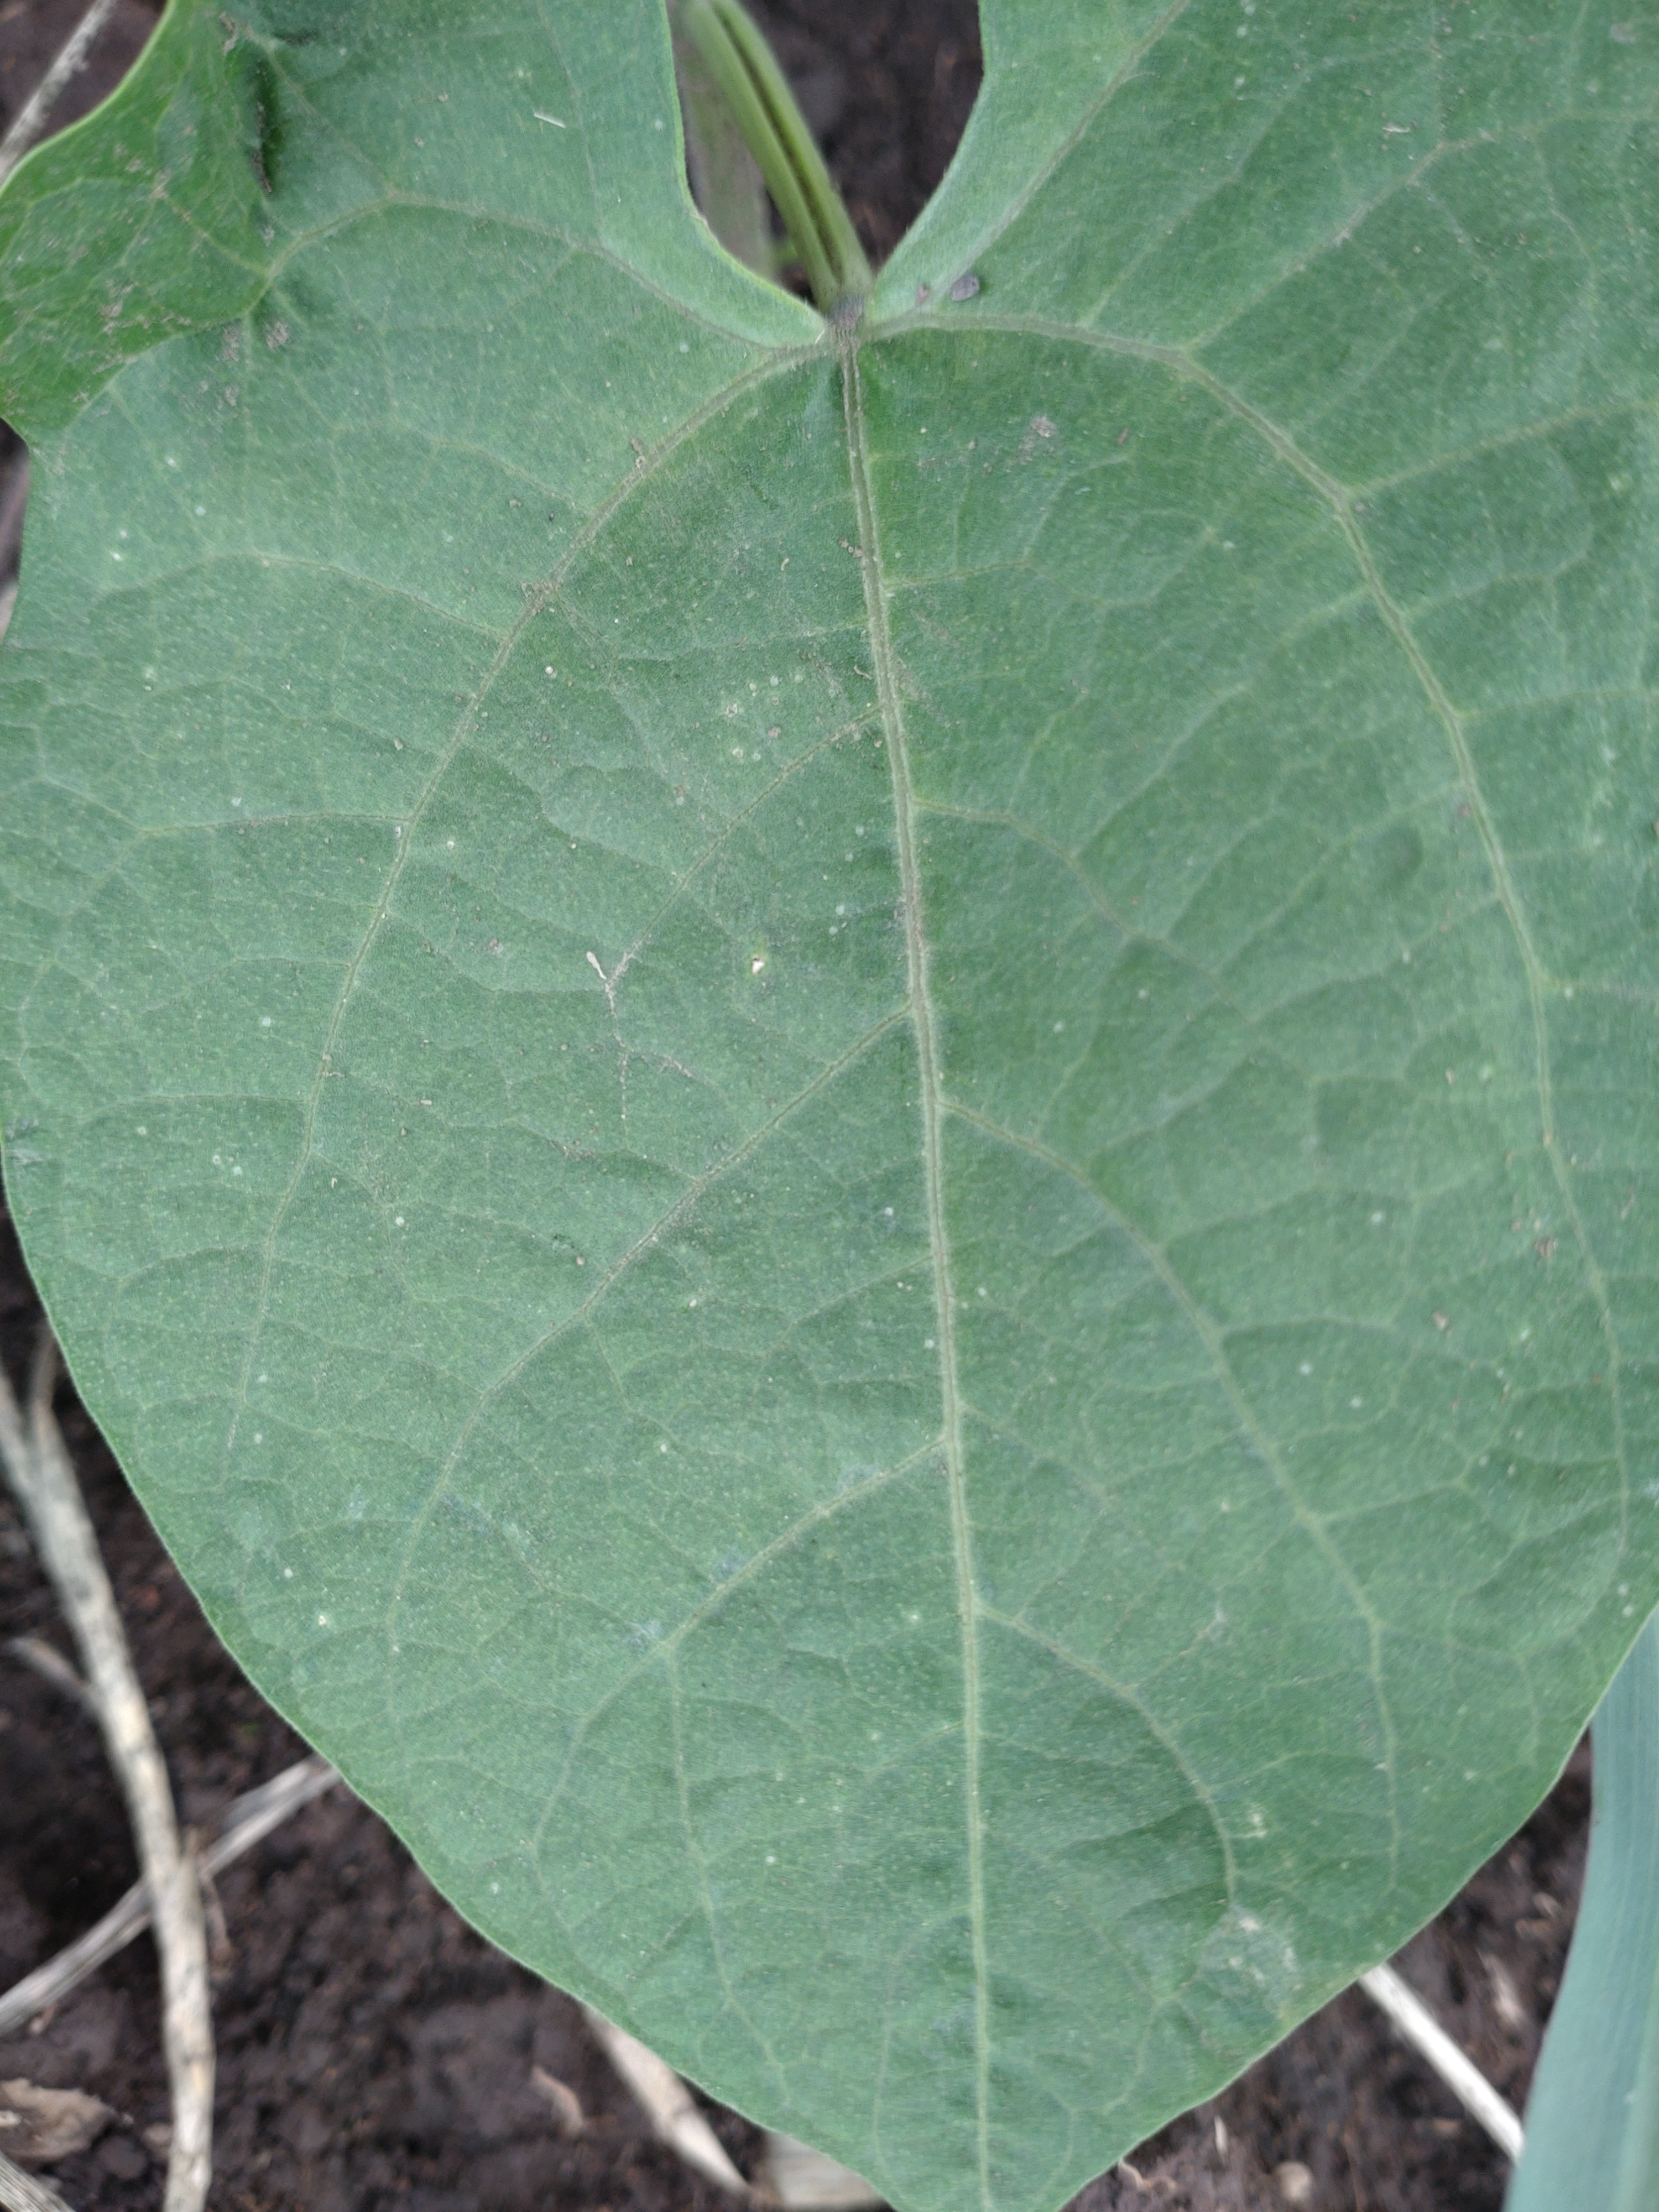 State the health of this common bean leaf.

healthy
